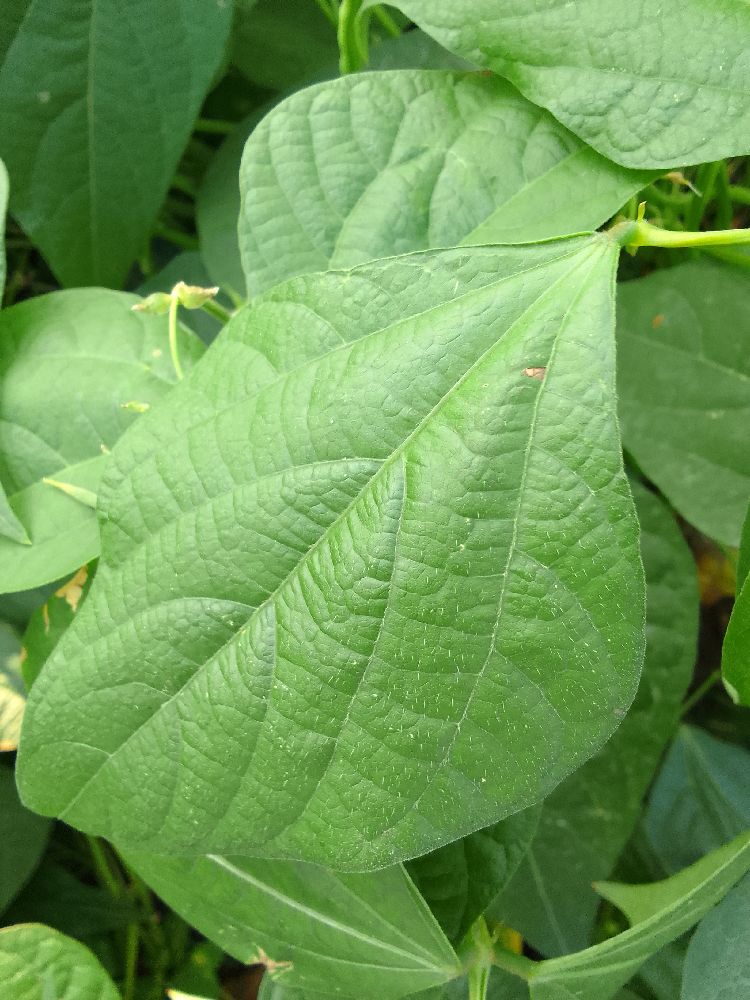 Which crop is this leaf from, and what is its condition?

common bean, healthy
